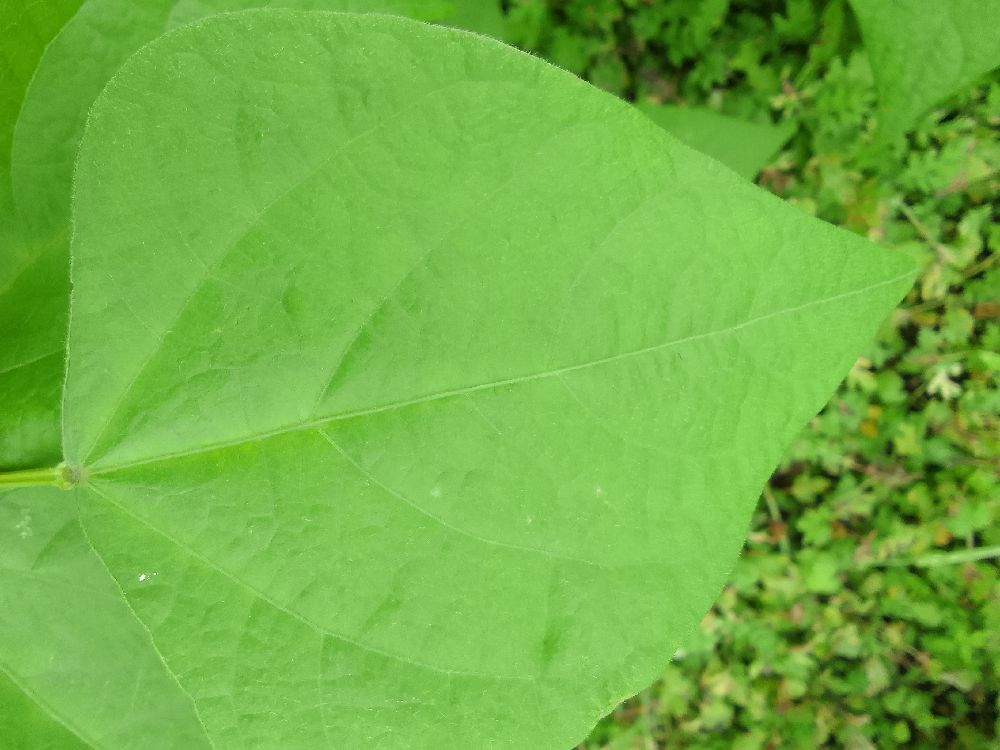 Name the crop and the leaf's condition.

common bean, healthy
